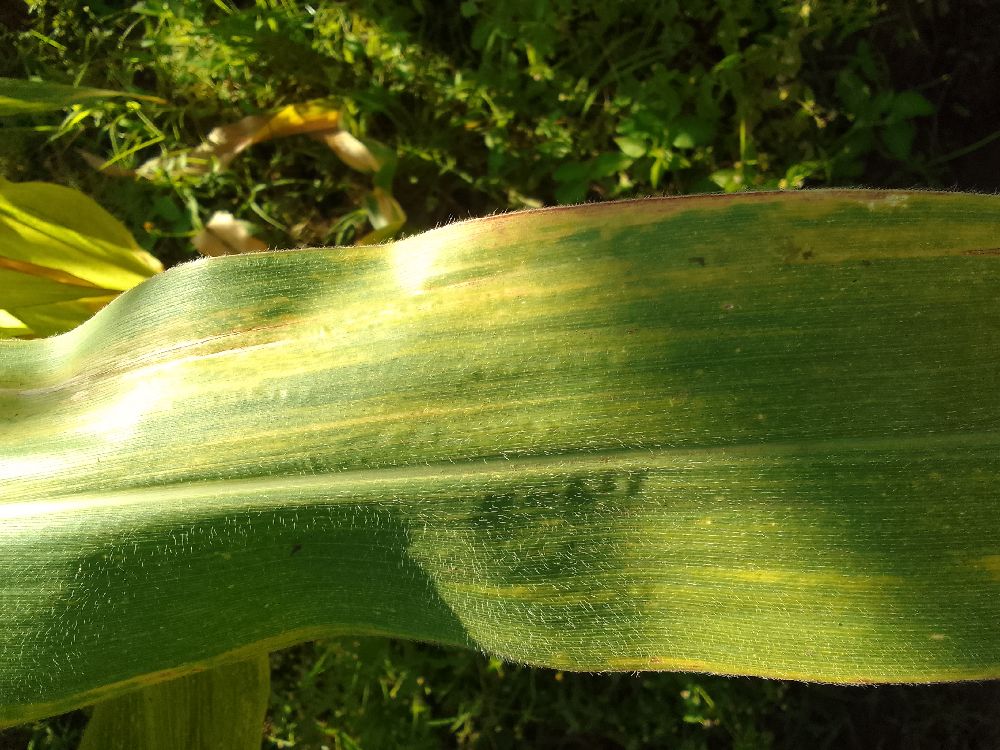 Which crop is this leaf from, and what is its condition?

maize, maize lethal necrosis
